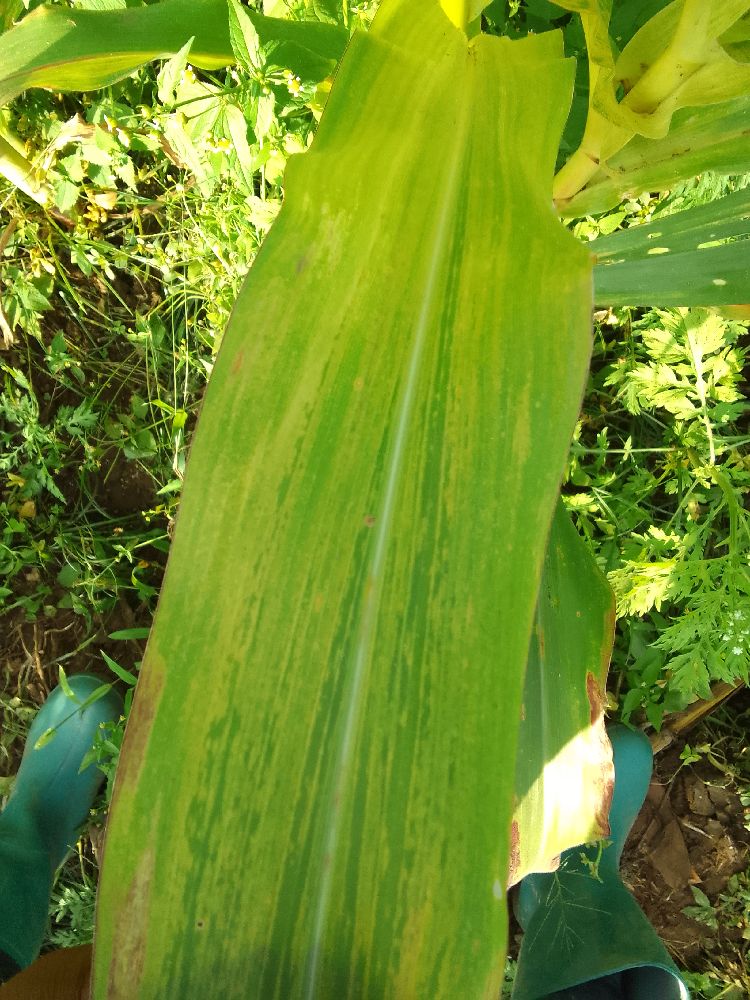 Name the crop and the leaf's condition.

maize, maize lethal necrosis
